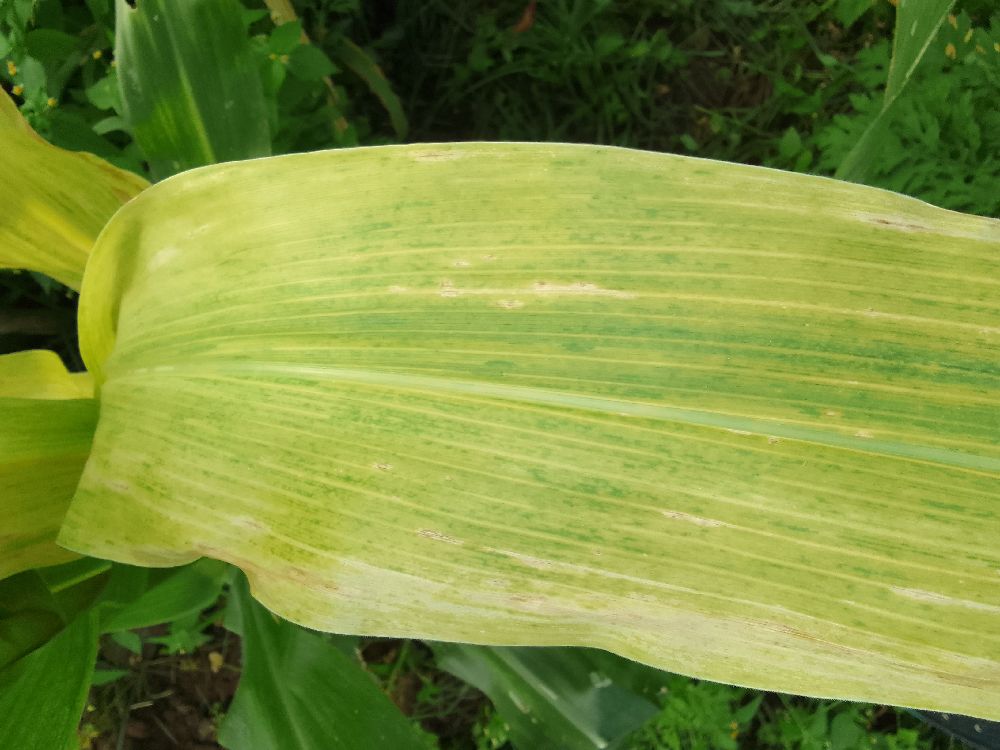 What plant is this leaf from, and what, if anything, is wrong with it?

maize, maize lethal necrosis
